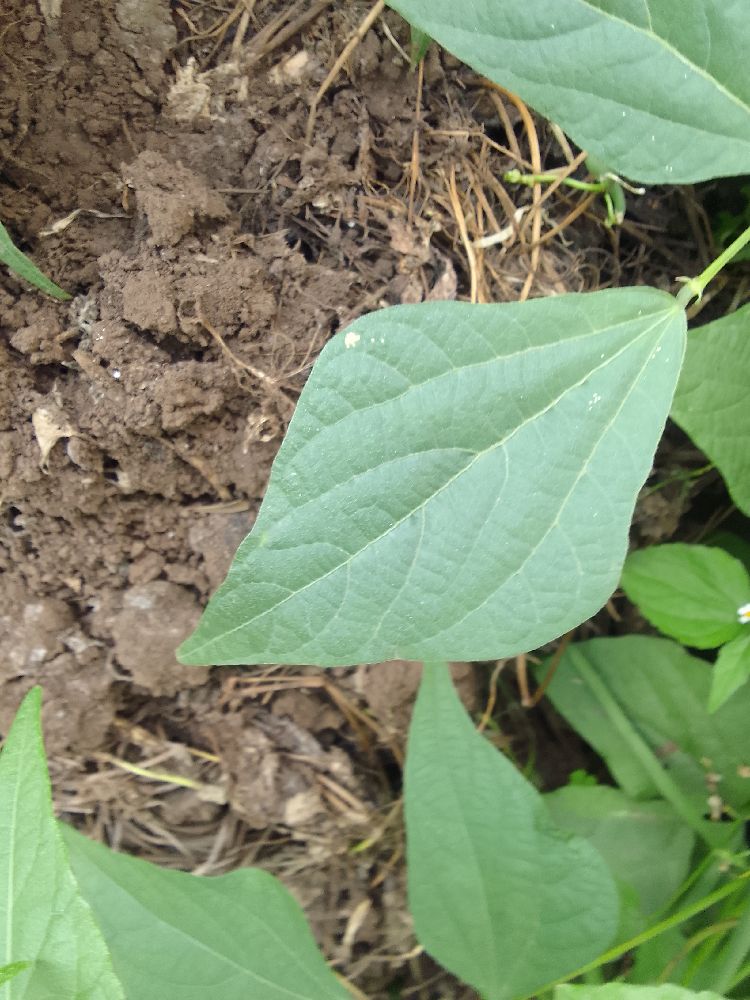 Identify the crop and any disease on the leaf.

common bean, healthy
